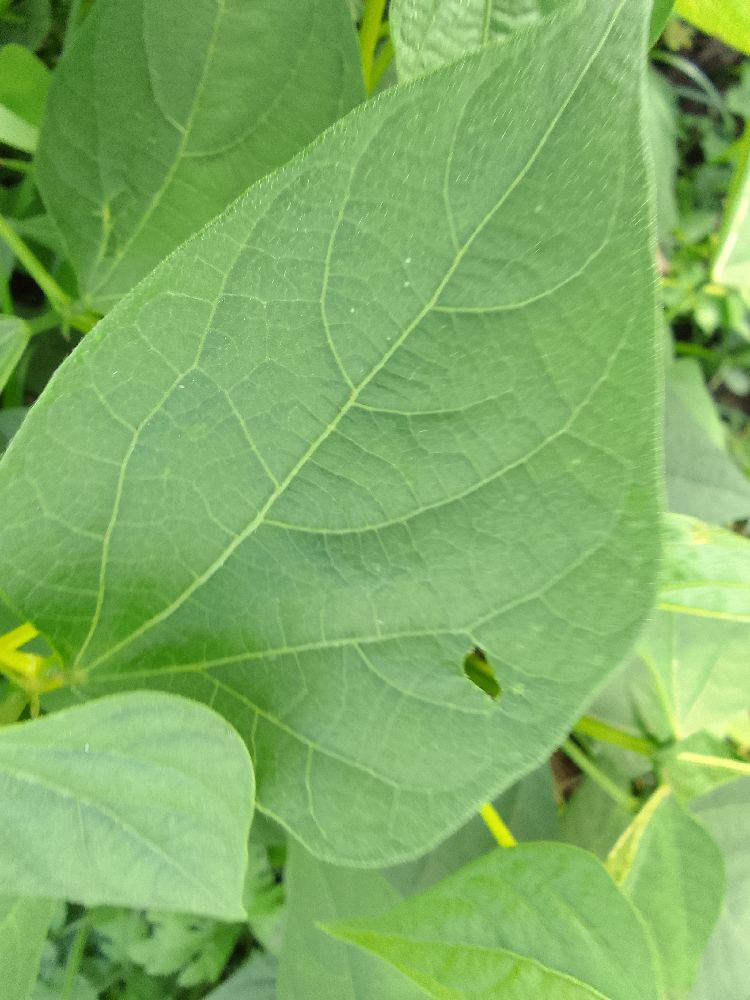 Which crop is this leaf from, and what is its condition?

common bean, healthy
